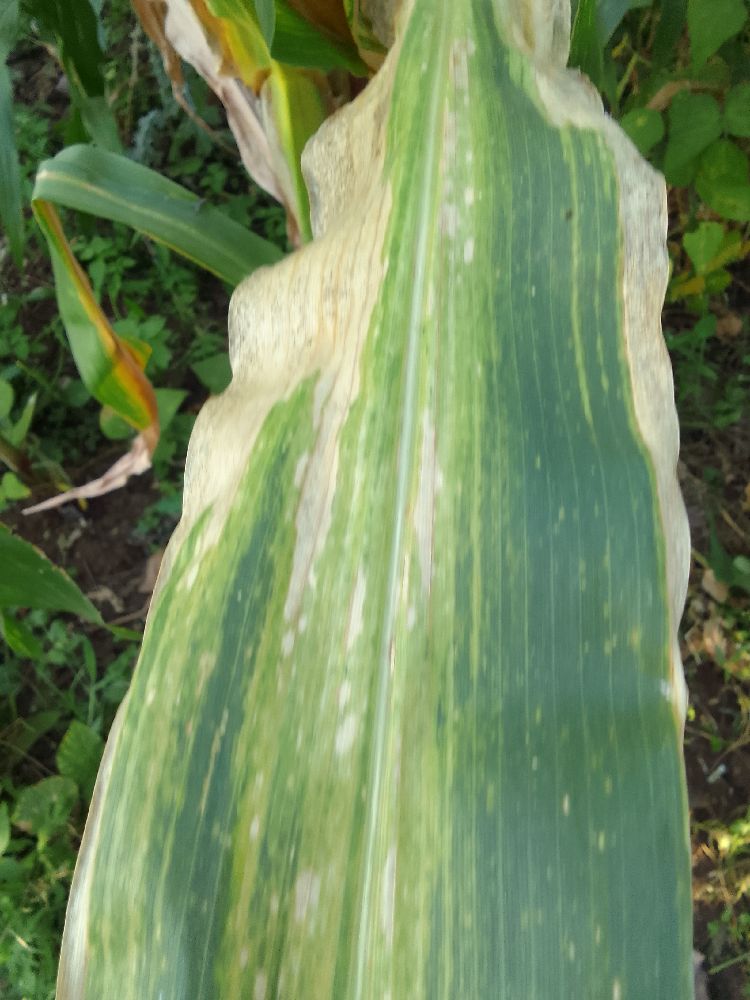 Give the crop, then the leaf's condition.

maize, maize lethal necrosis
